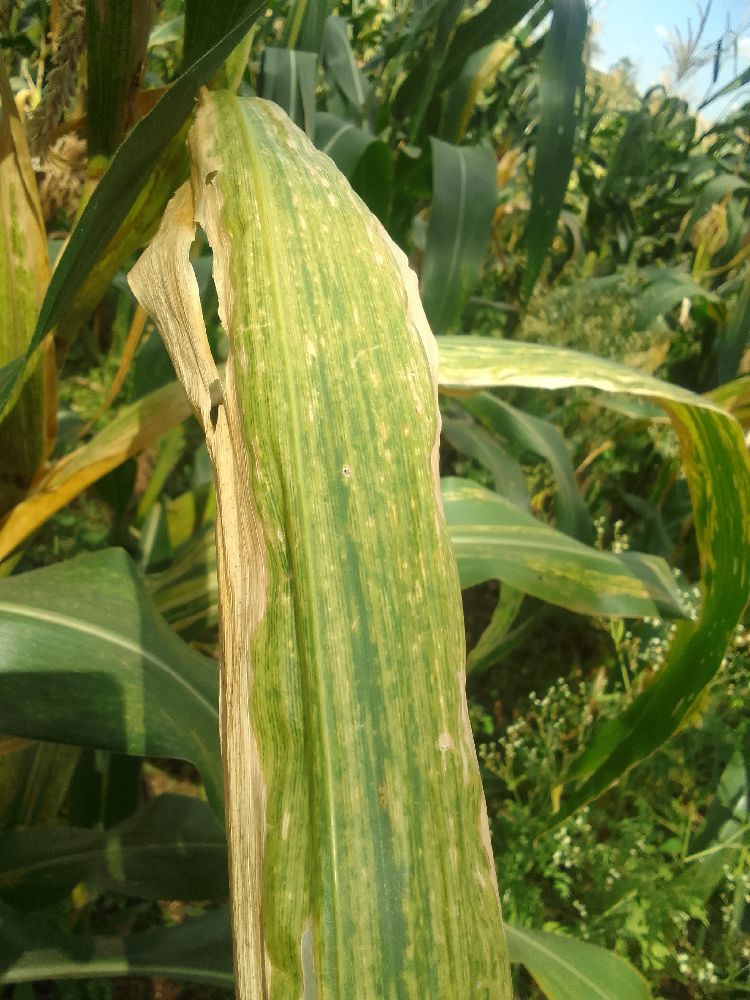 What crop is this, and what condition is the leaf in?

maize, maize lethal necrosis
